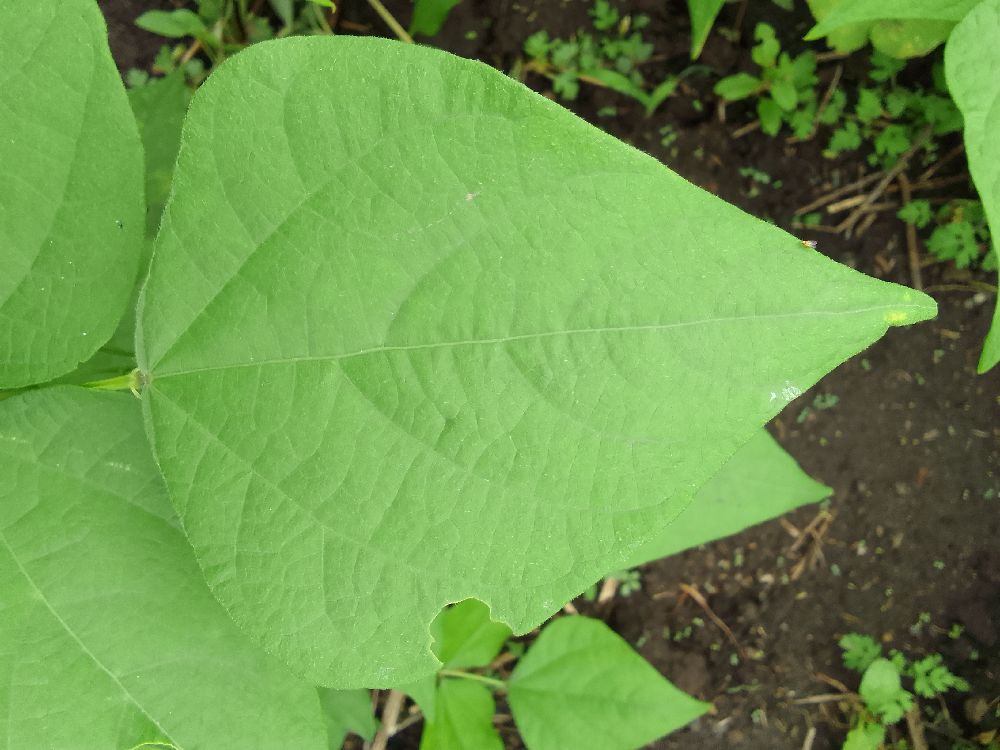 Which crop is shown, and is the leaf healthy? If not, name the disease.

common bean, healthy
